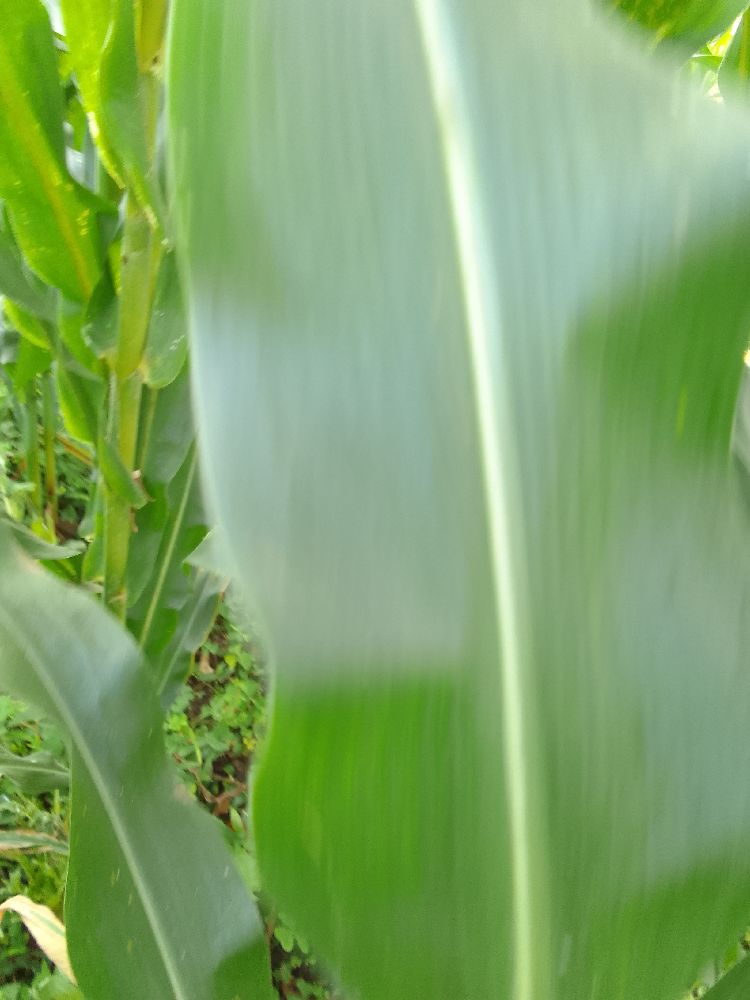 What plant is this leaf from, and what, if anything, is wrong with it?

maize, healthy
